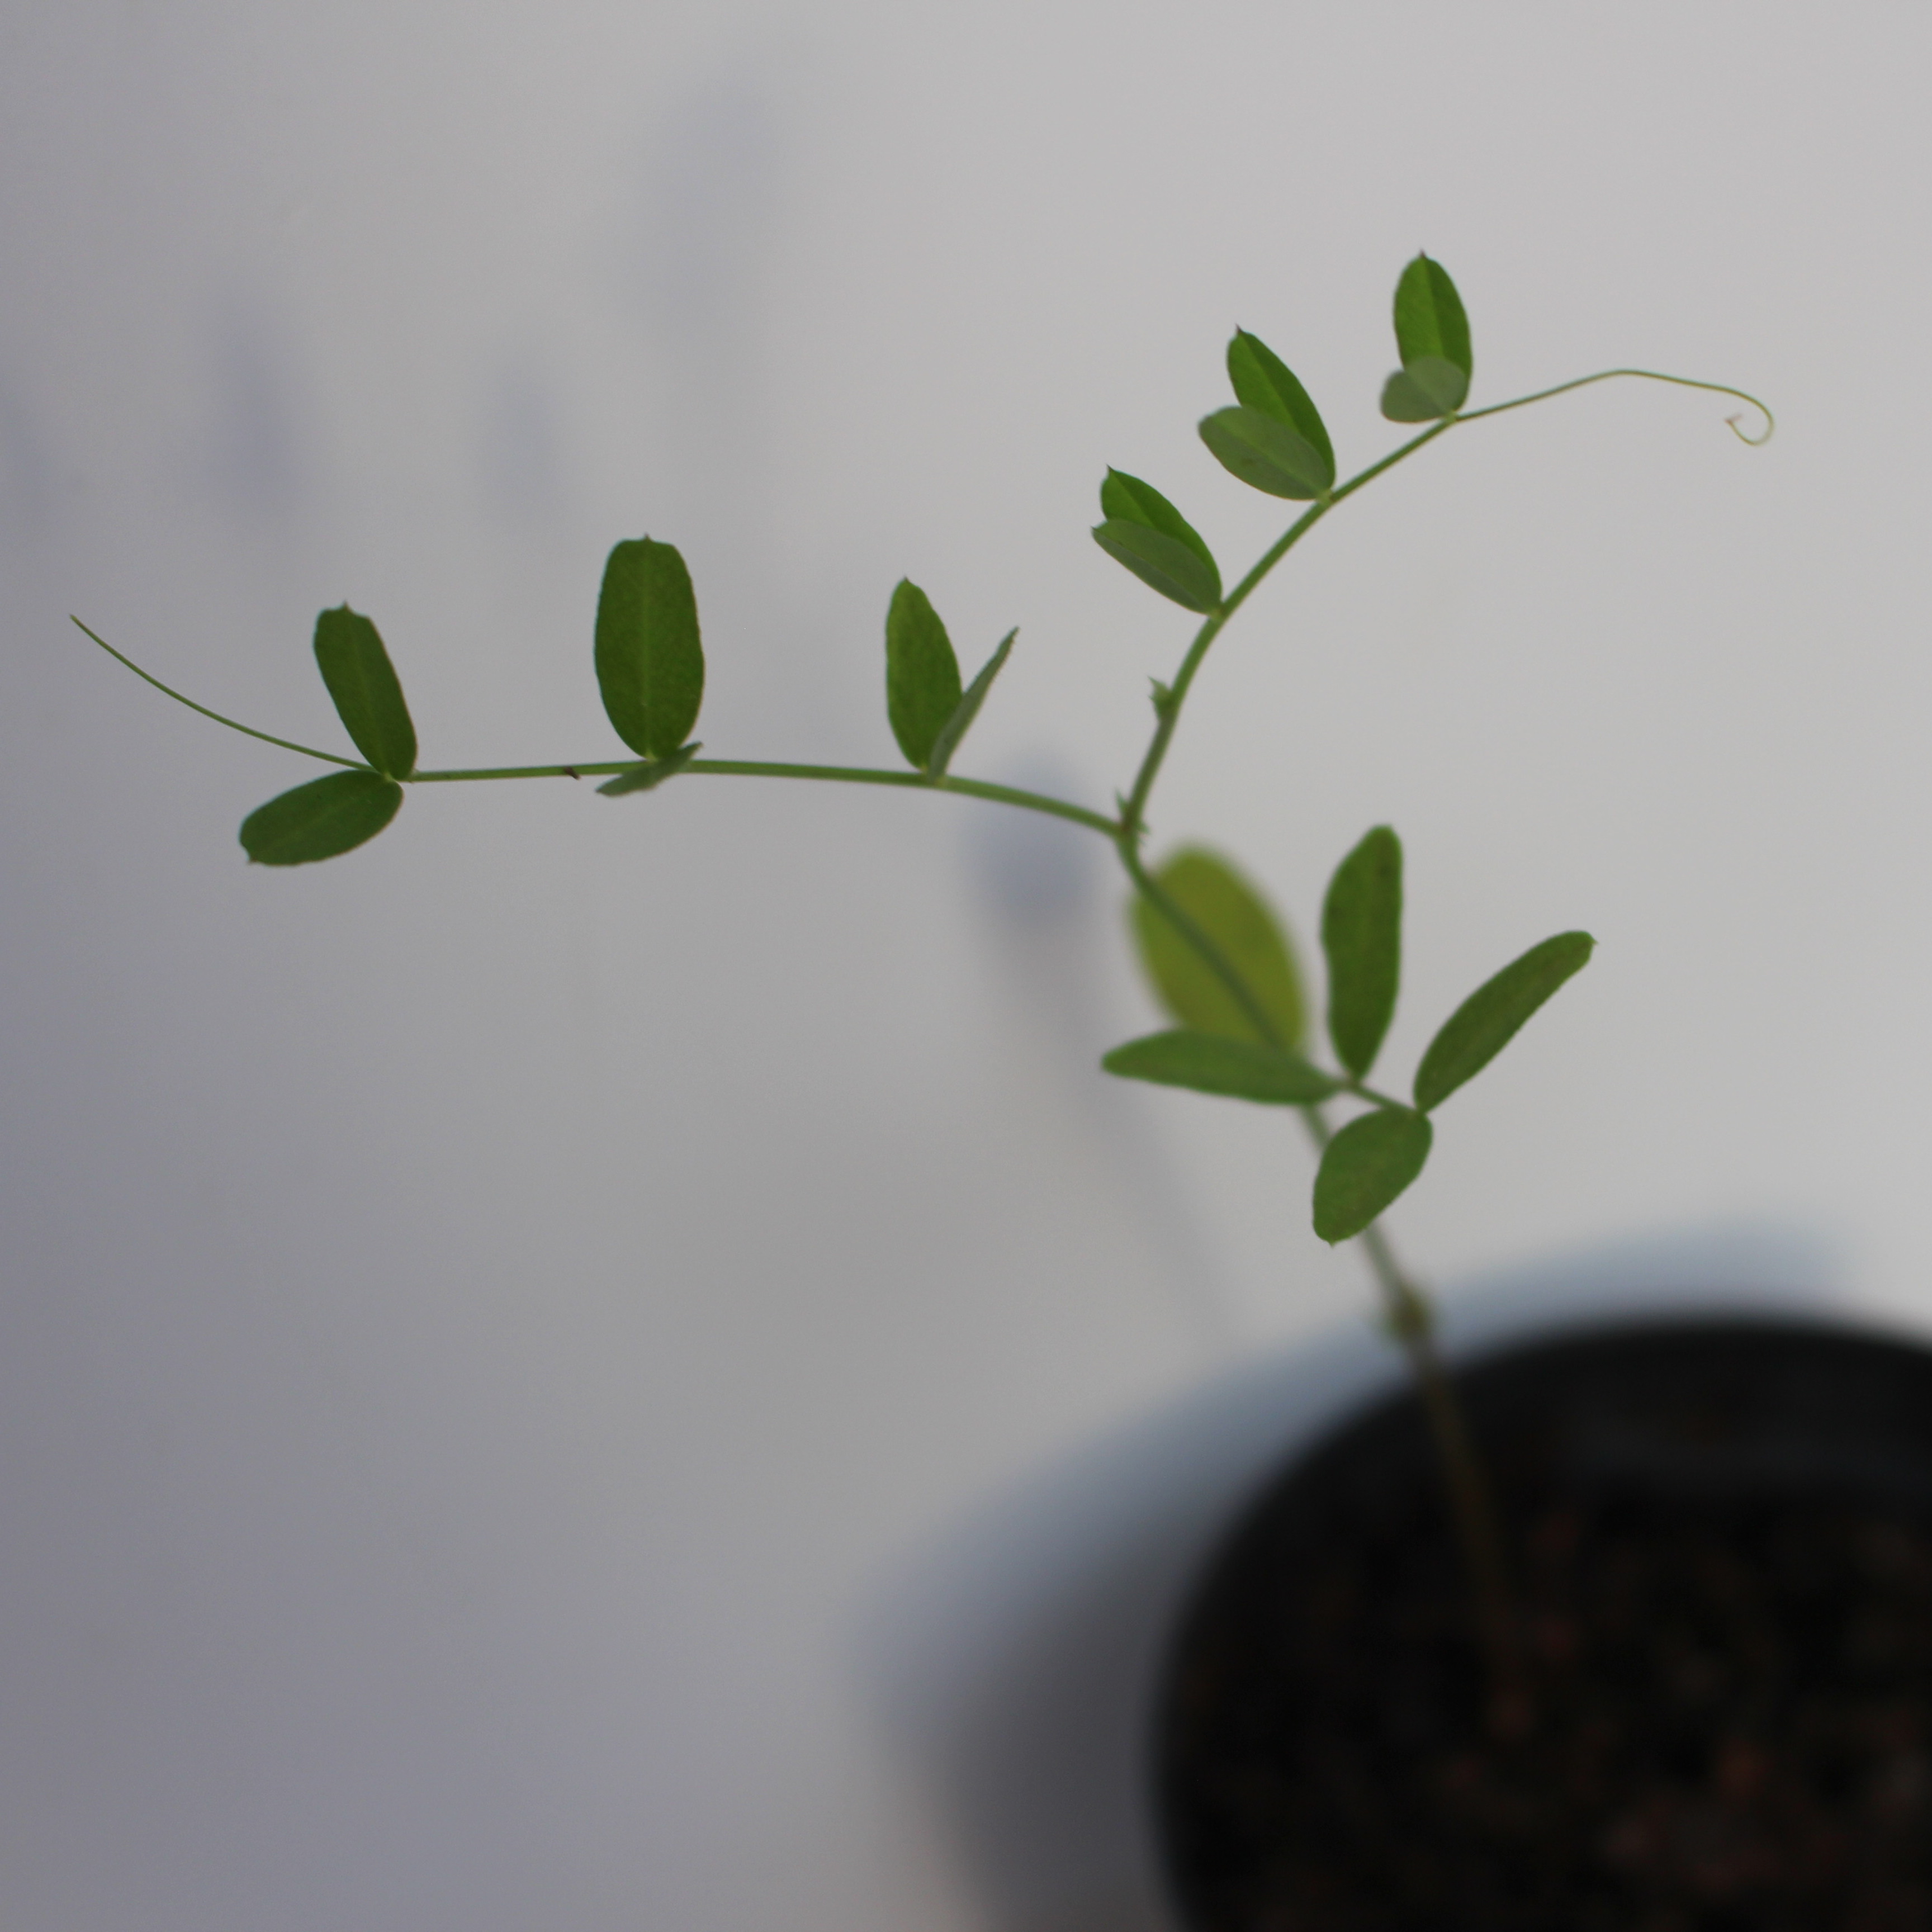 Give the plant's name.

Vicia sativa
